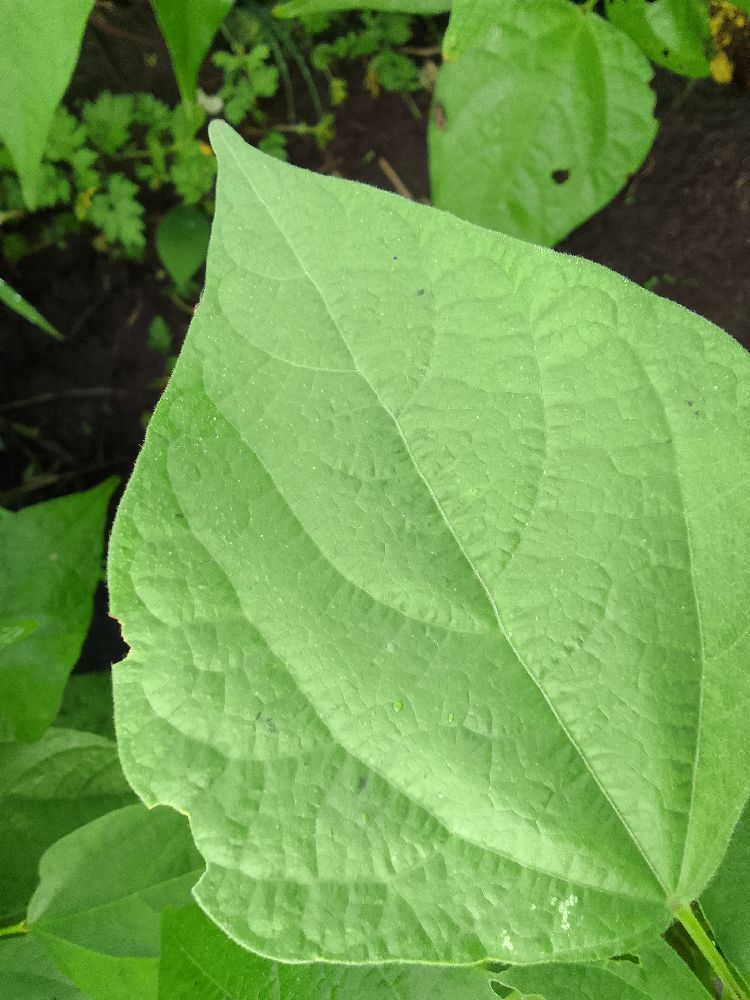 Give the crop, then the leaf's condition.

common bean, healthy
